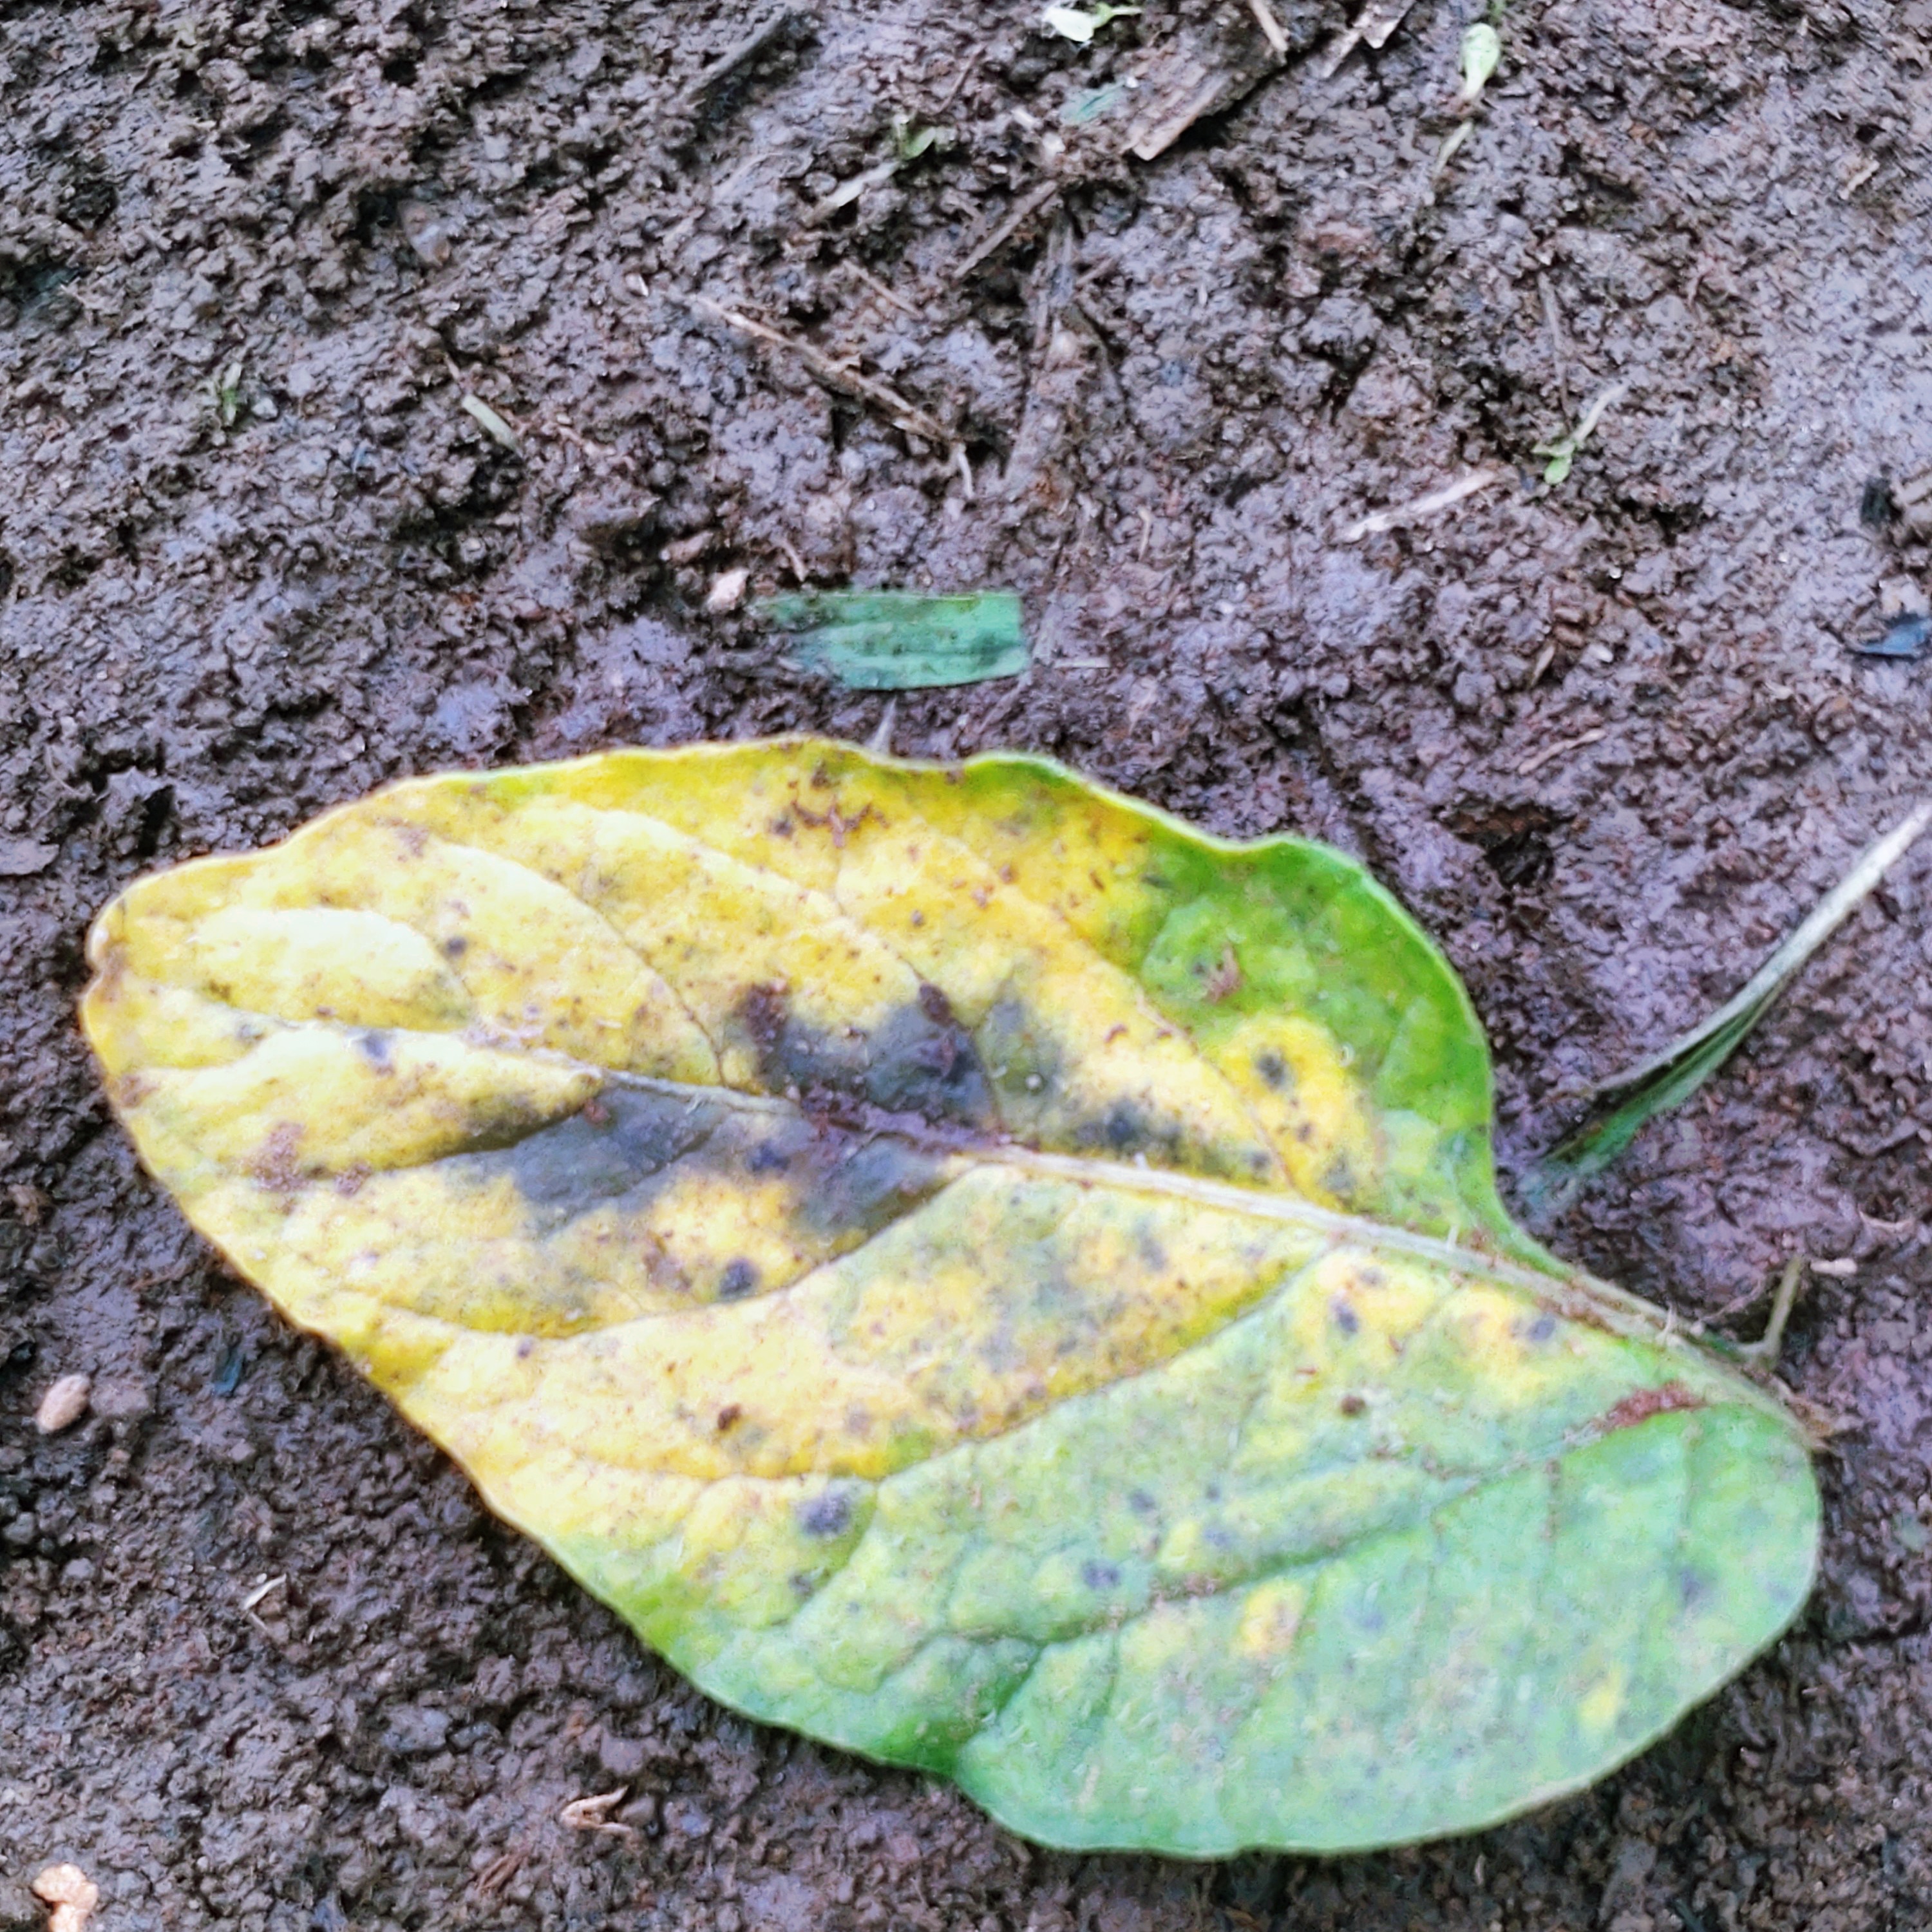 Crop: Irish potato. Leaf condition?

late blight
